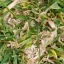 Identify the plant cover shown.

grass
